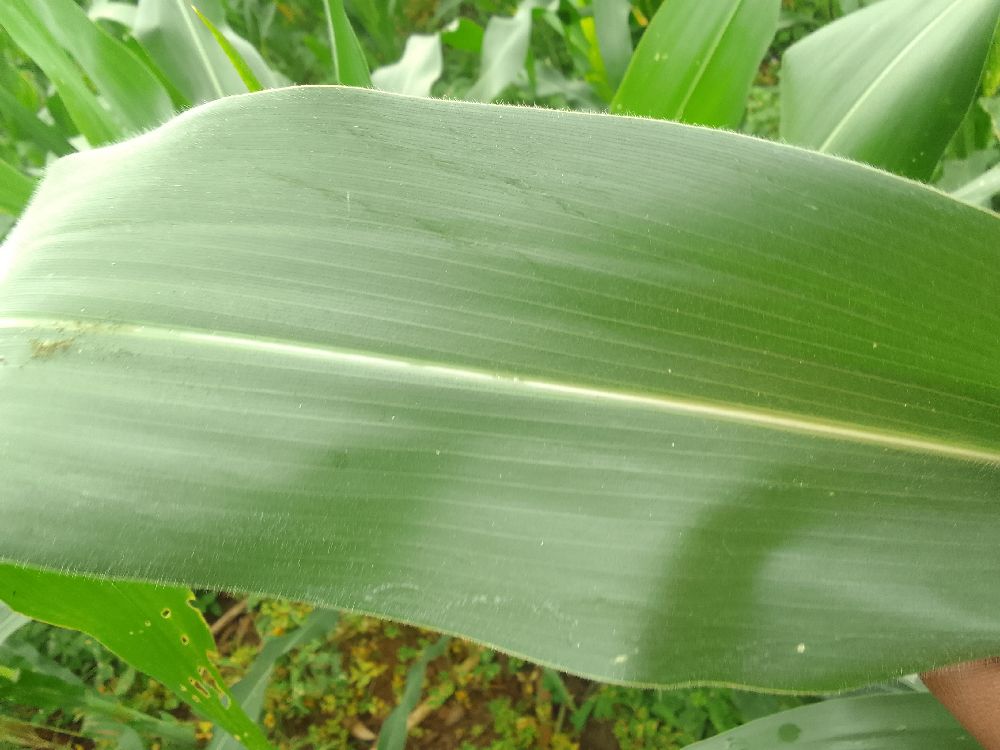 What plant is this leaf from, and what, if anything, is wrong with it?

maize, healthy
